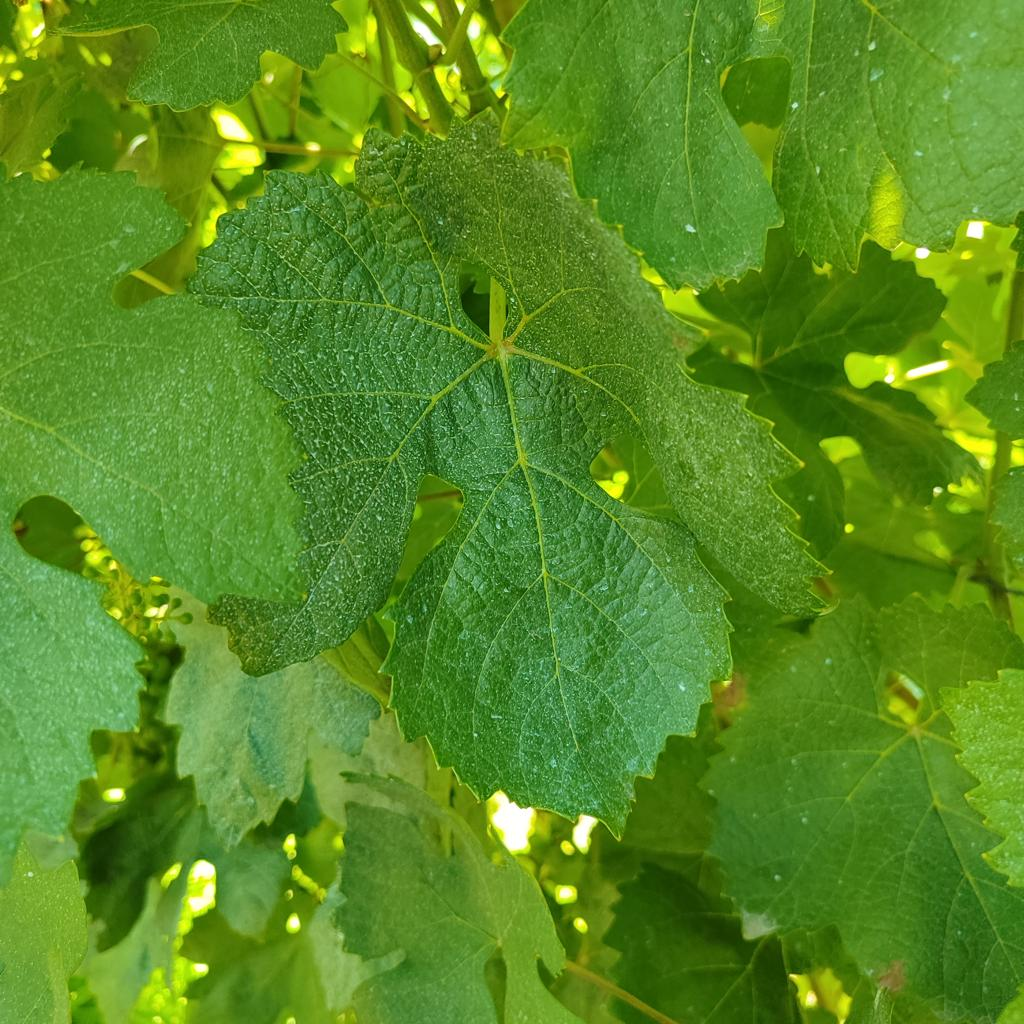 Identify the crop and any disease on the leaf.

grapevine, healthy
